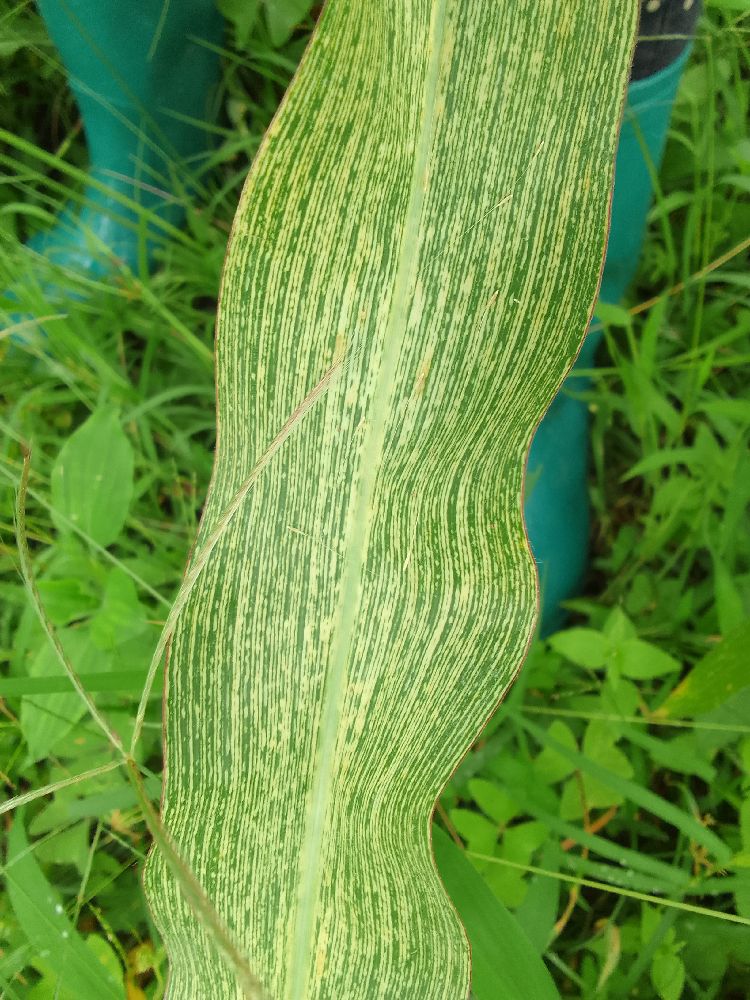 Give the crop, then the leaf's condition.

maize, maize streak virus
